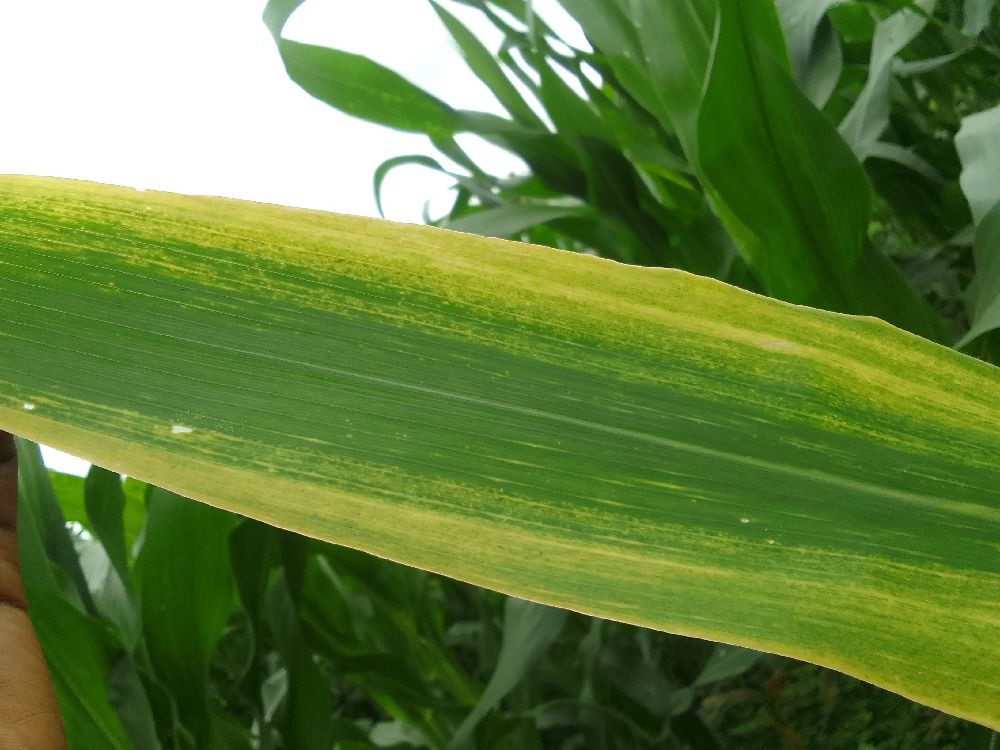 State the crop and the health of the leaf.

maize, maize lethal necrosis
